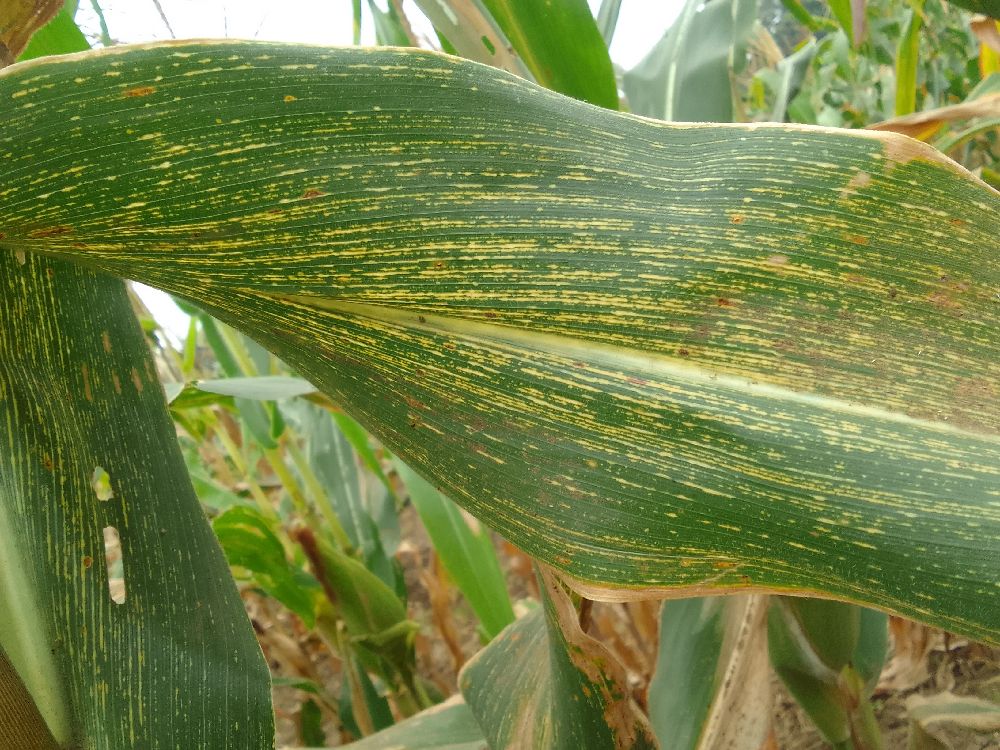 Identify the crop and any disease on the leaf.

maize, maize streak virus
